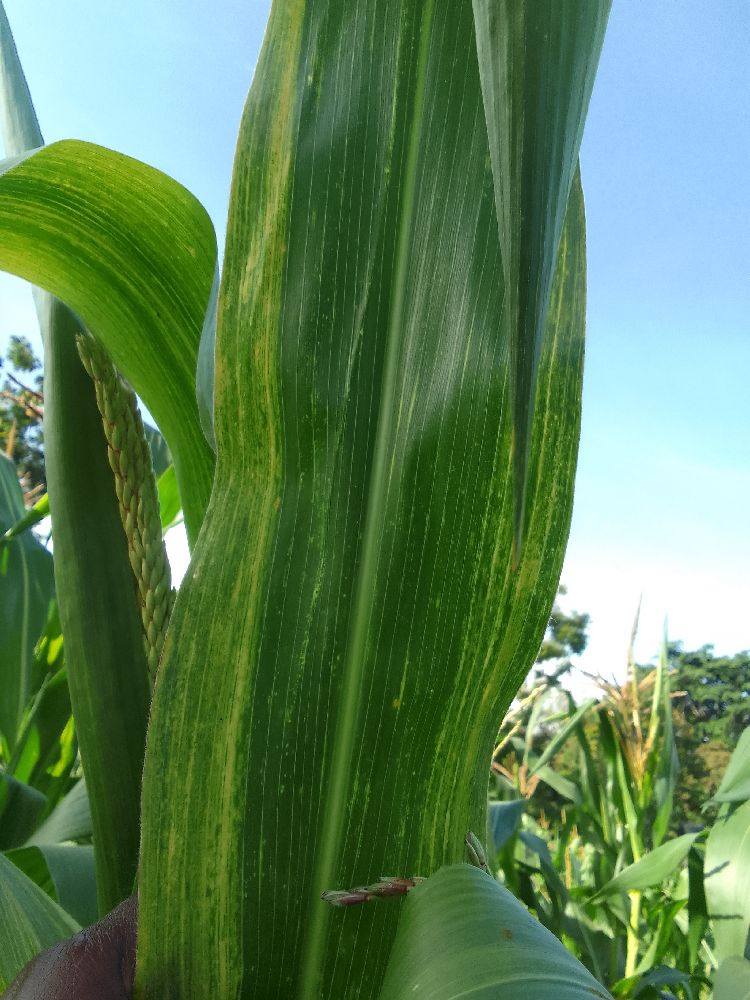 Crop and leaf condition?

maize, maize lethal necrosis
